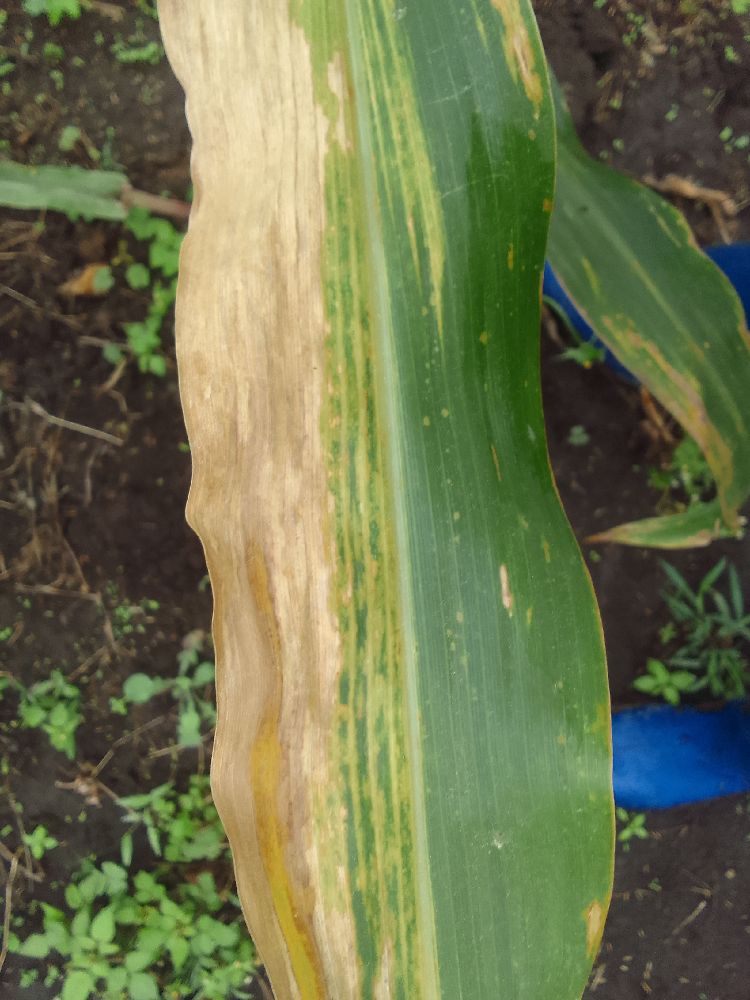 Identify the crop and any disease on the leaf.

maize, maize lethal necrosis
